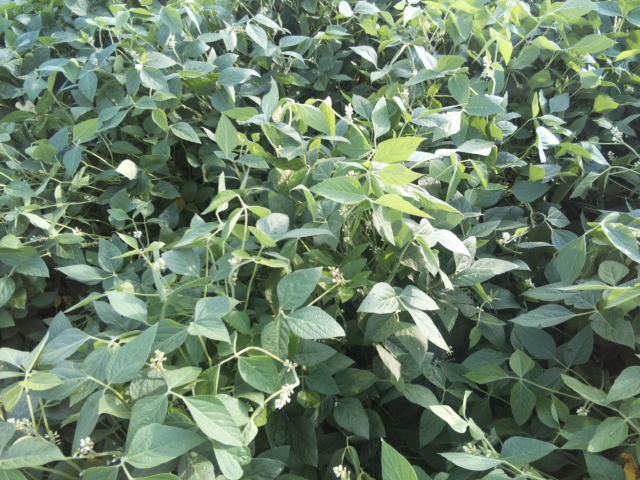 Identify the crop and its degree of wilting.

soybean, leaves with no wilting
